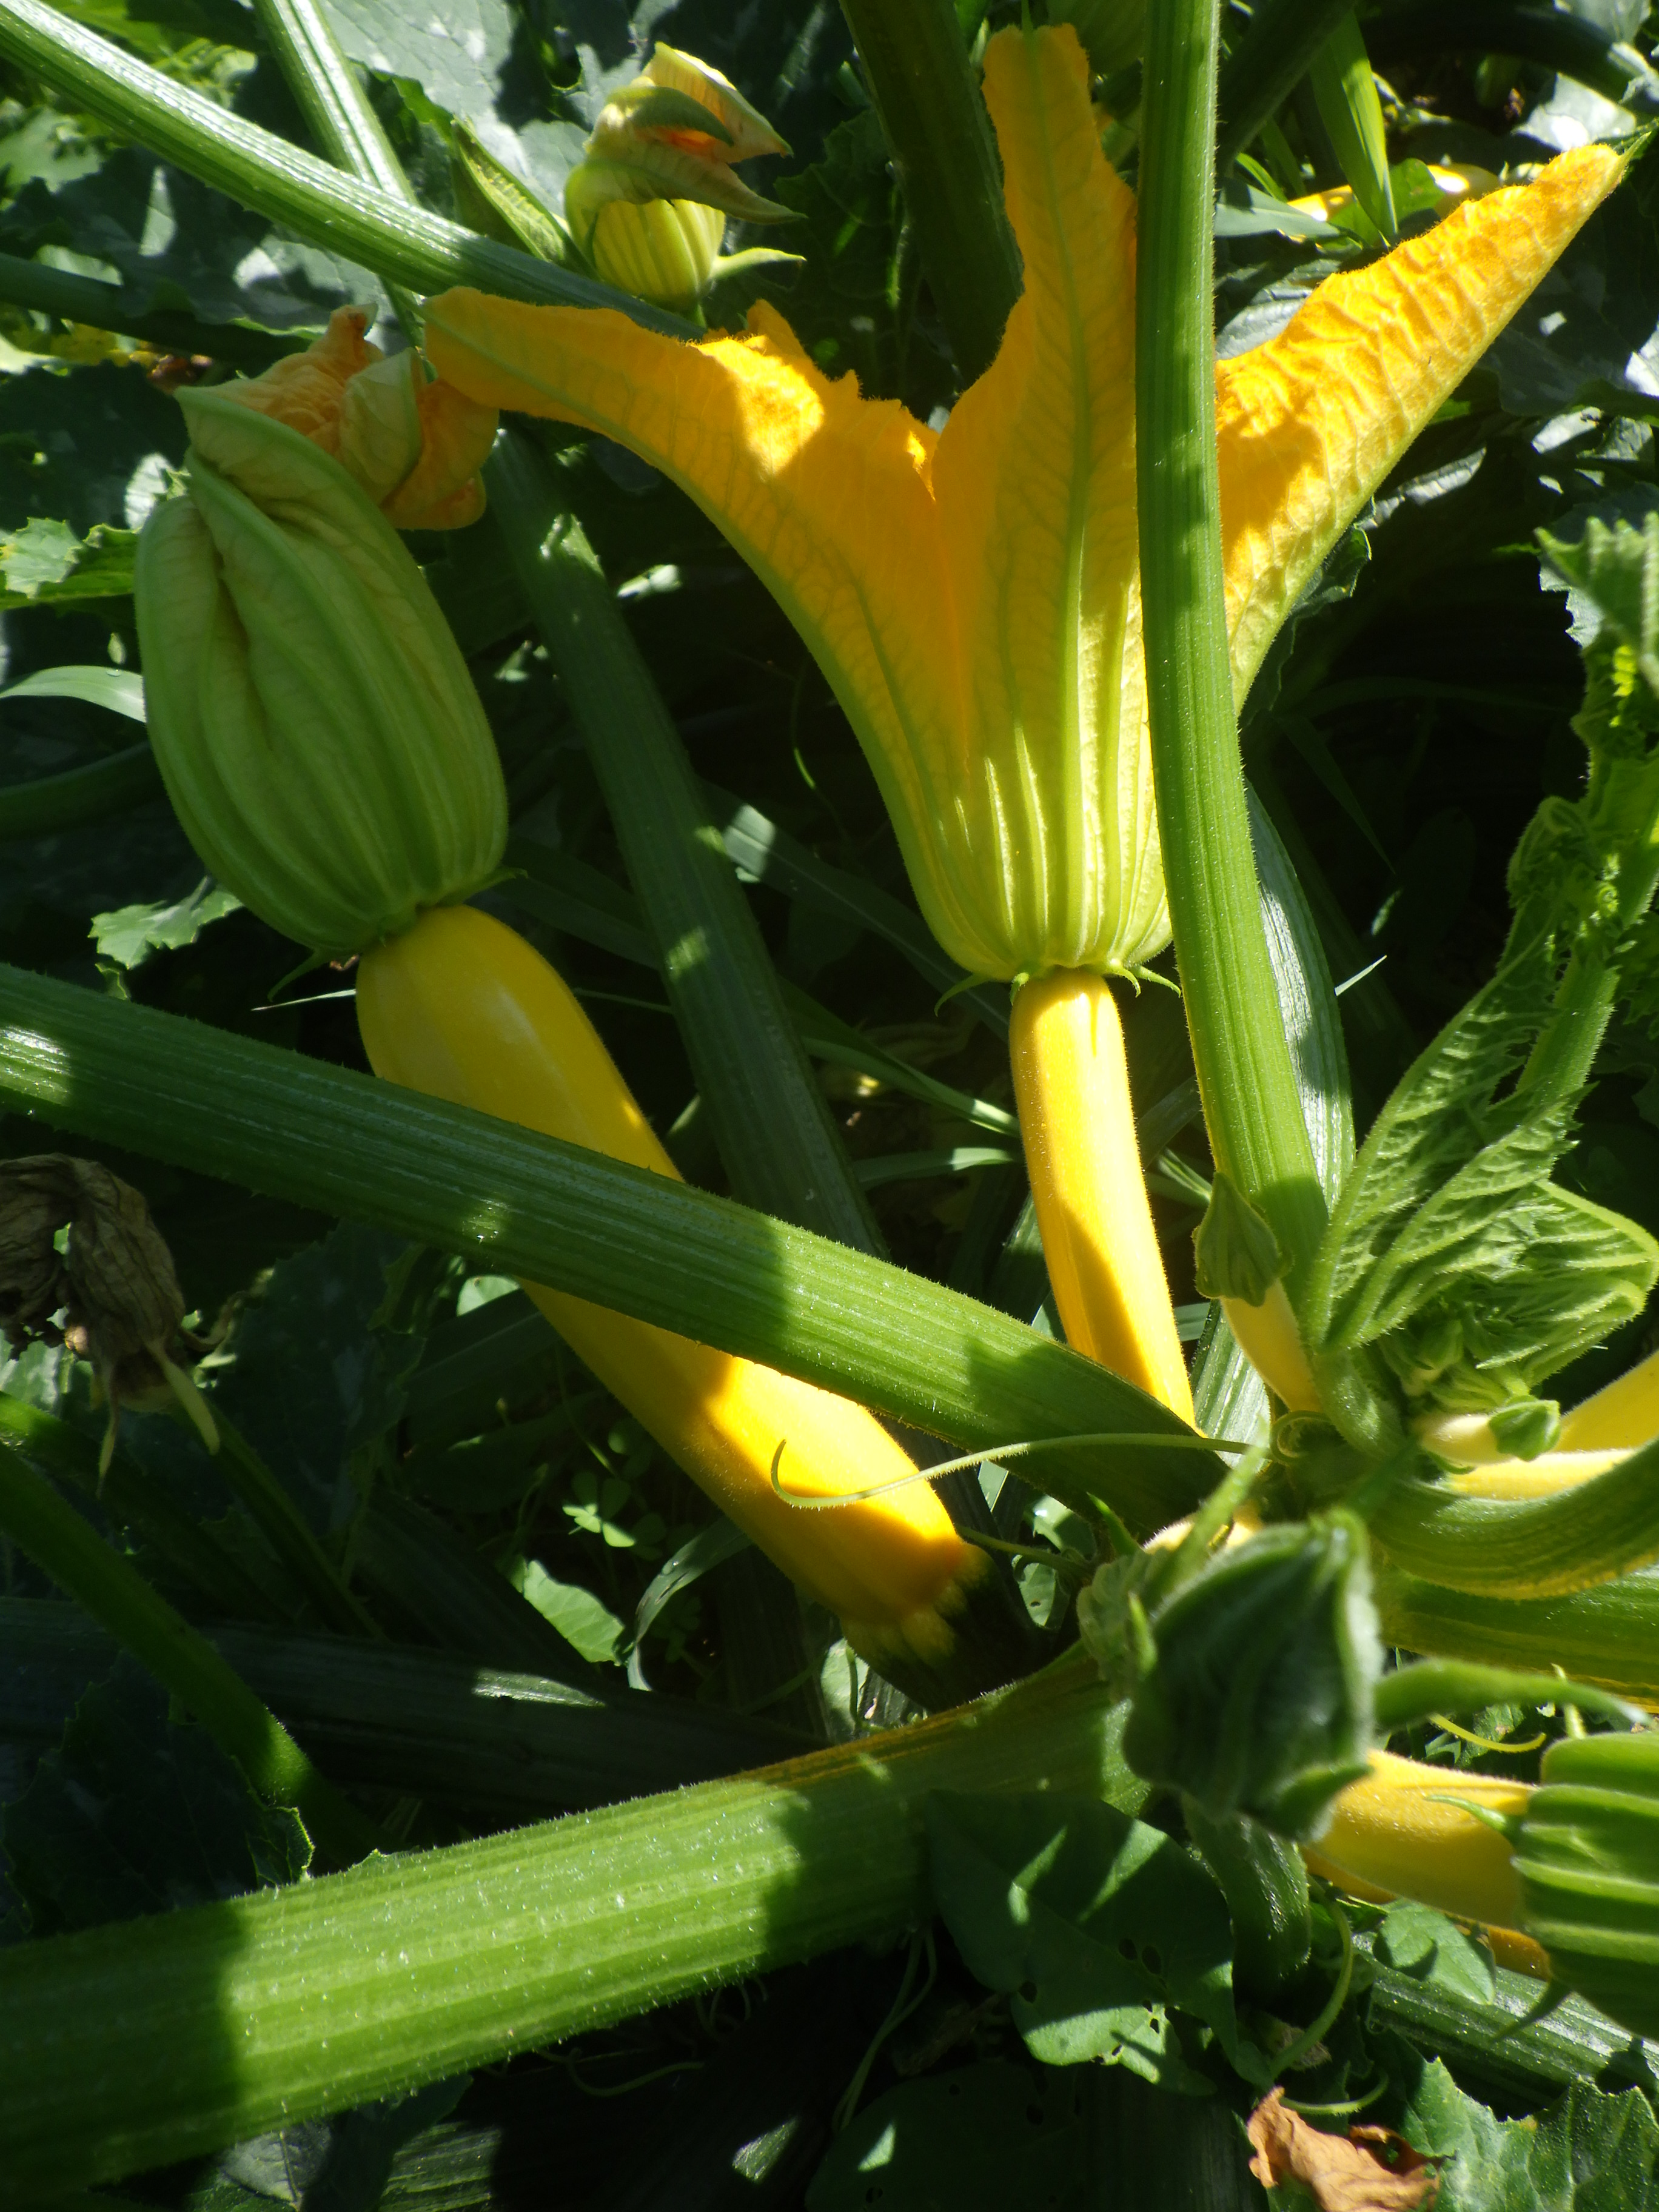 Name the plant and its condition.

zucchini, healthy
